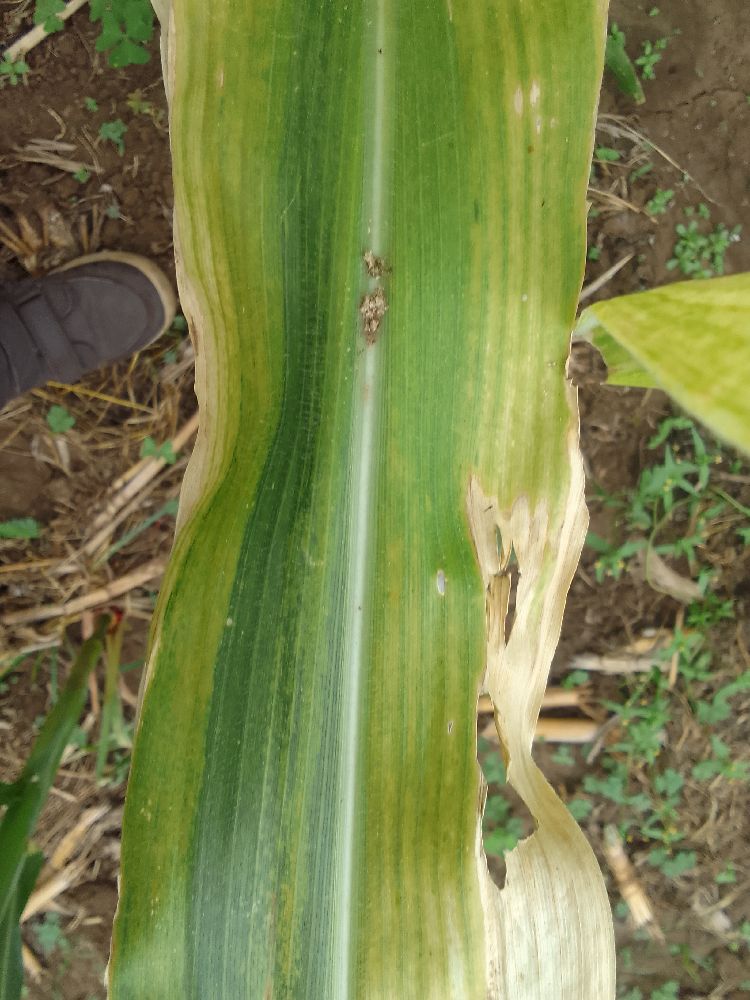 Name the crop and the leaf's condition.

maize, maize lethal necrosis
